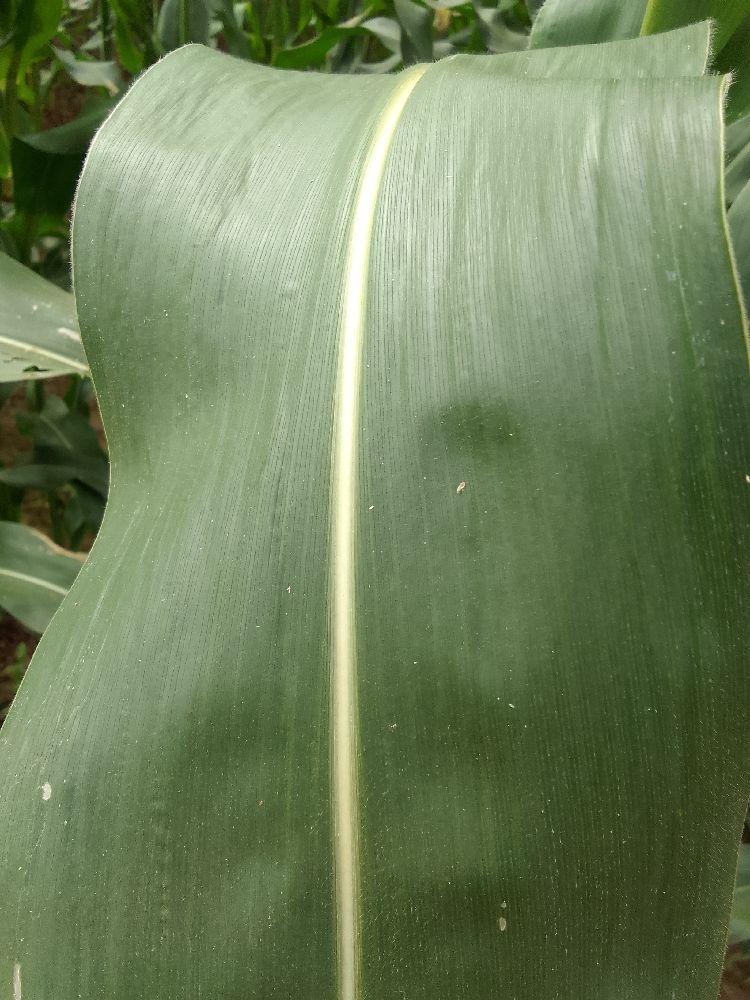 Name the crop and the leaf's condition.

maize, healthy
